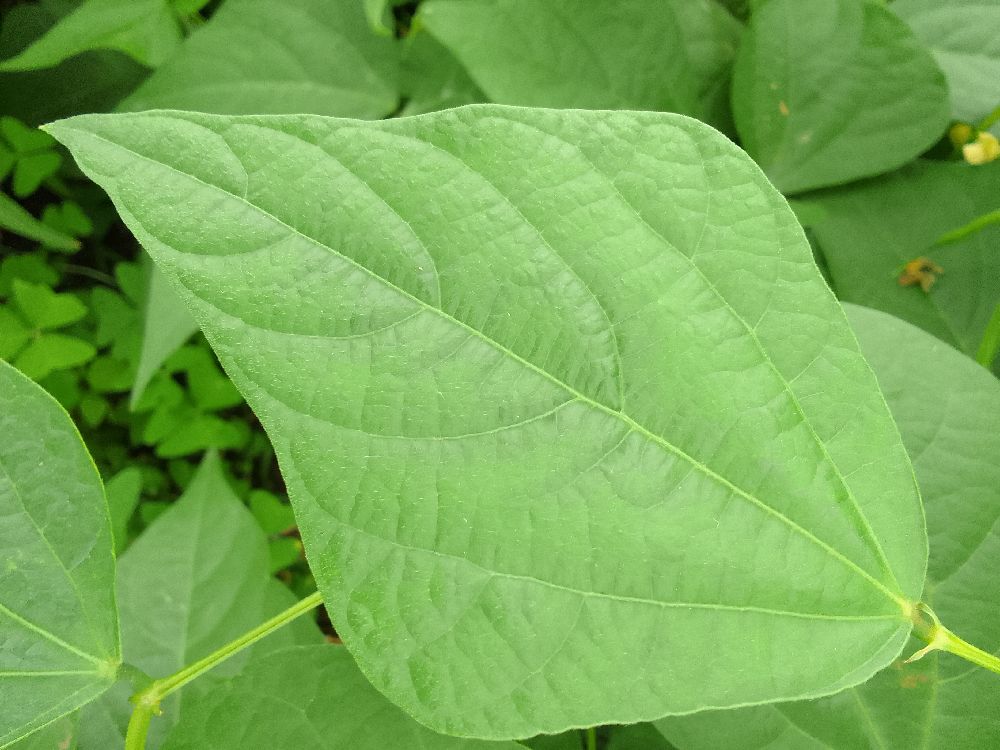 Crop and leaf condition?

common bean, healthy
